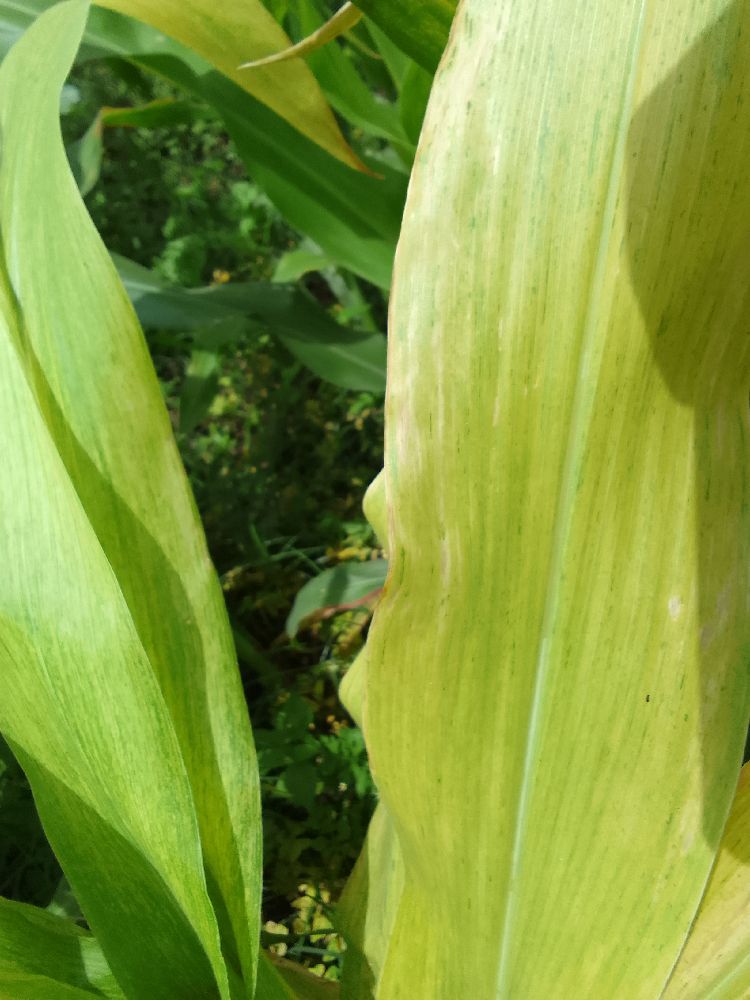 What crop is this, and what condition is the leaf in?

maize, maize lethal necrosis
